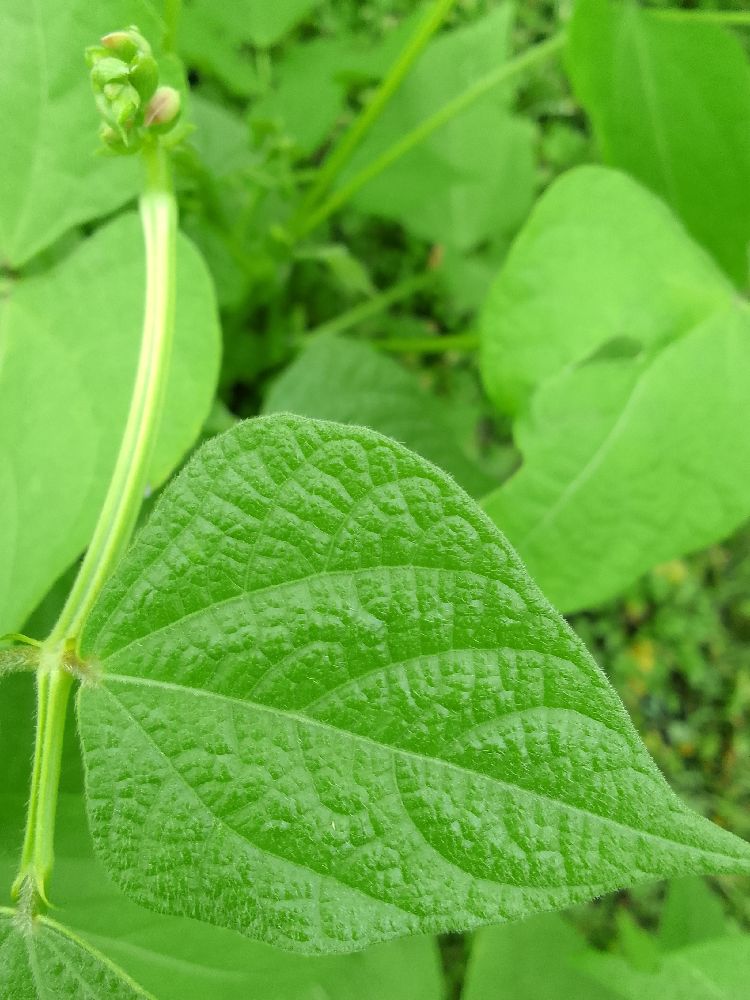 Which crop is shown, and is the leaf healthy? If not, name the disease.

common bean, healthy
